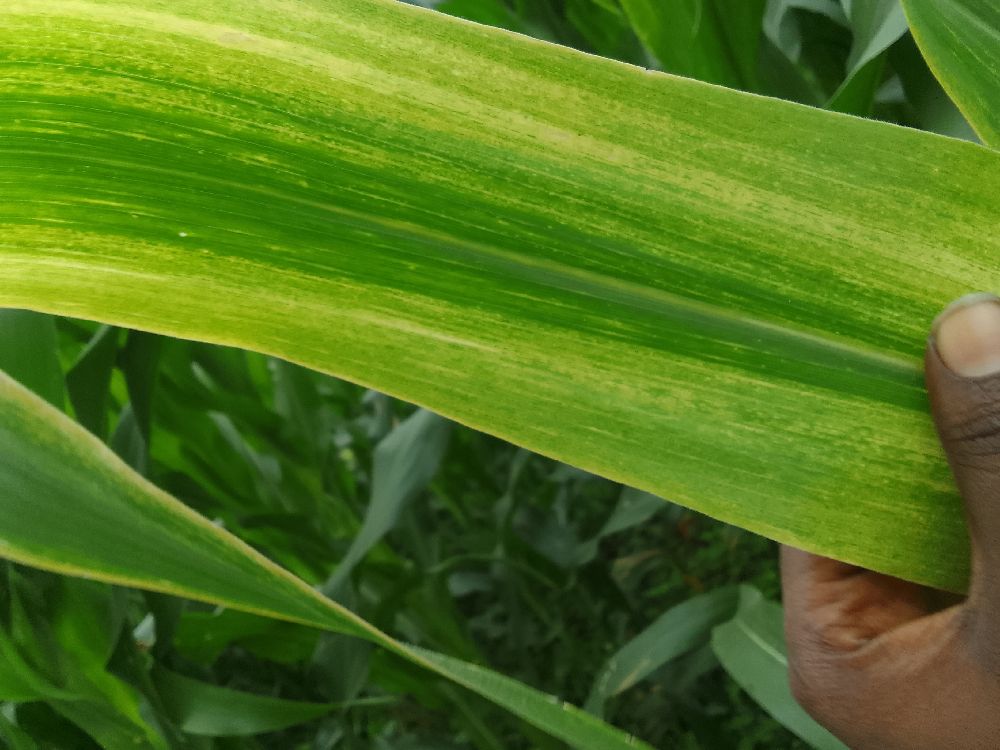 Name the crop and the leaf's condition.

maize, maize streak virus
